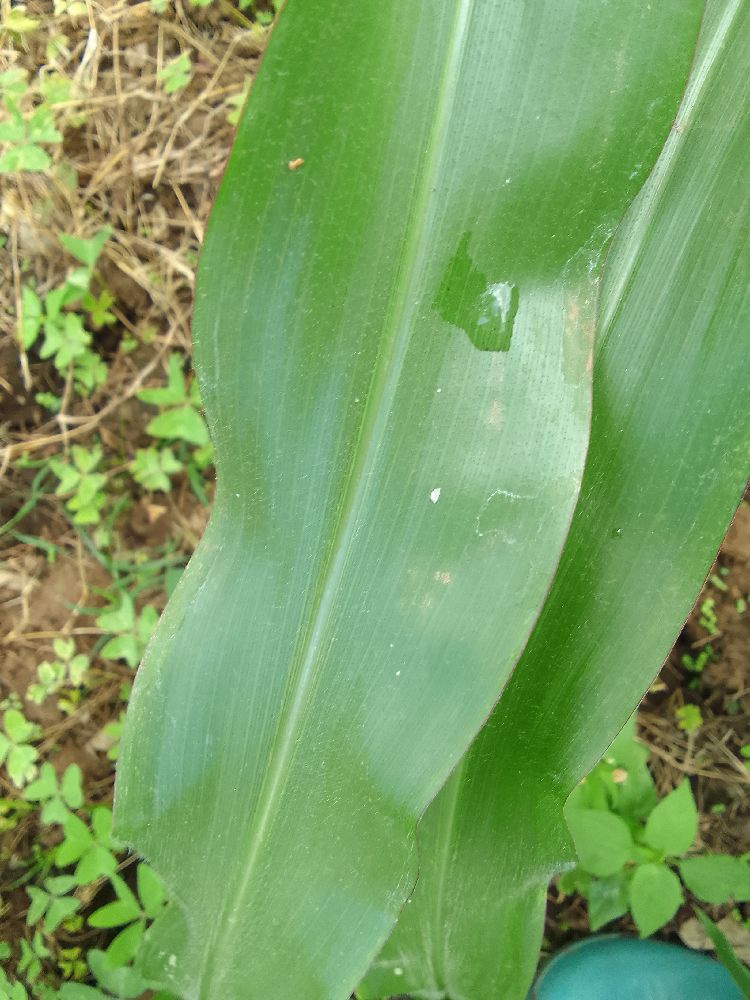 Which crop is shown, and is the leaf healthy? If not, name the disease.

maize, healthy
